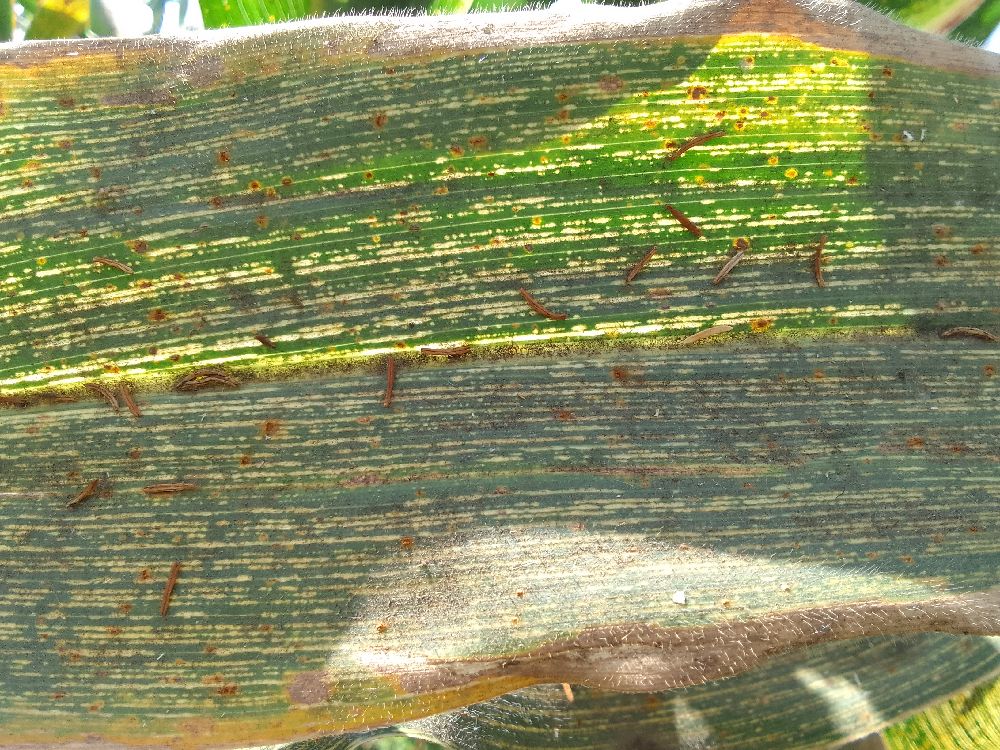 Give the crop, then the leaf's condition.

maize, maize streak virus
